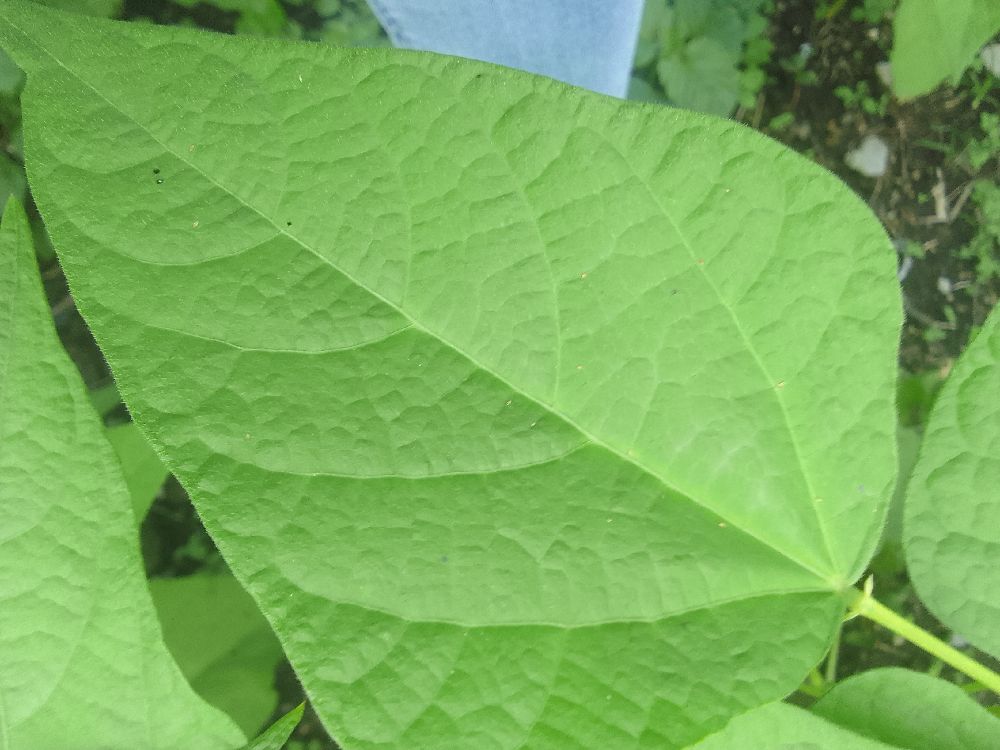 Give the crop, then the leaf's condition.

common bean, healthy
